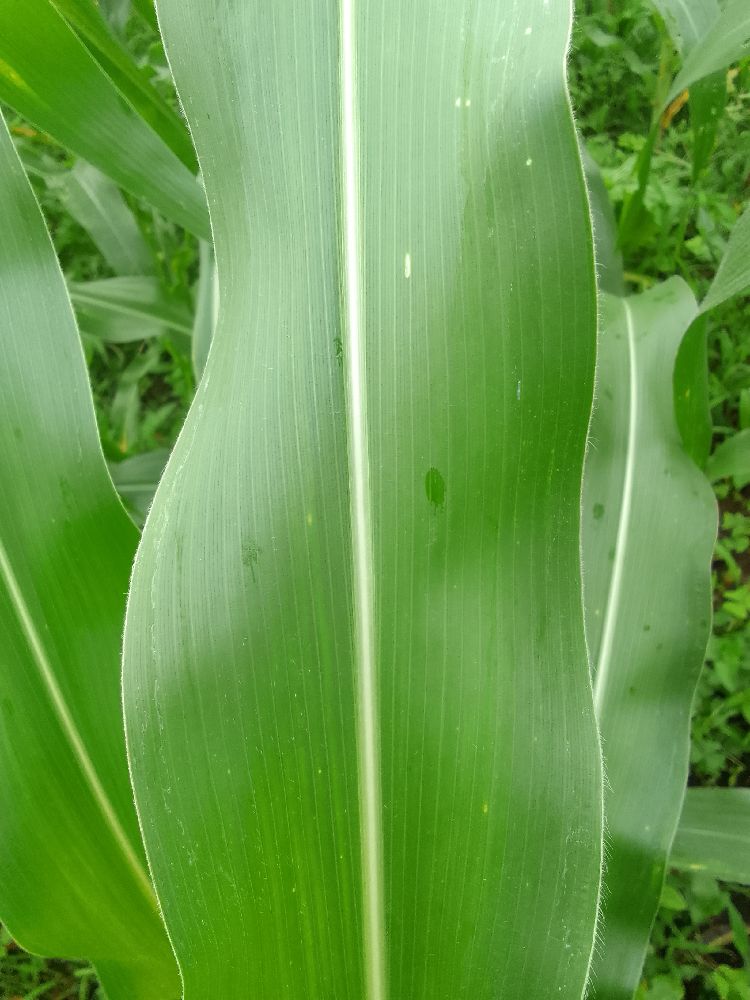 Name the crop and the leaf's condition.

maize, healthy
